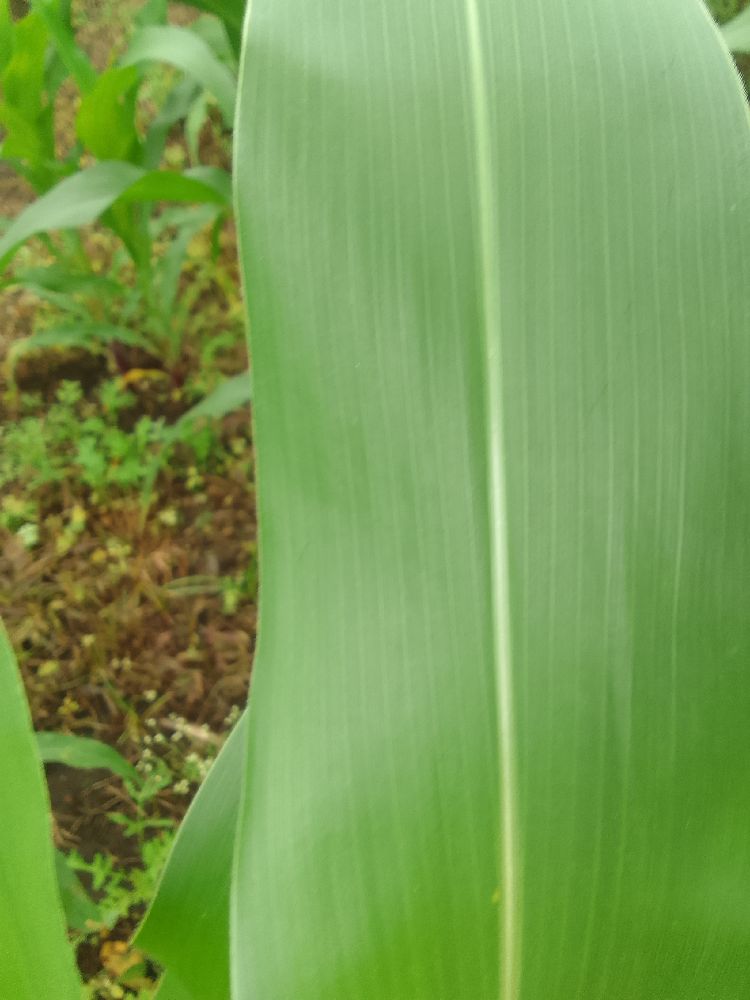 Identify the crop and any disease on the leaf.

maize, healthy
